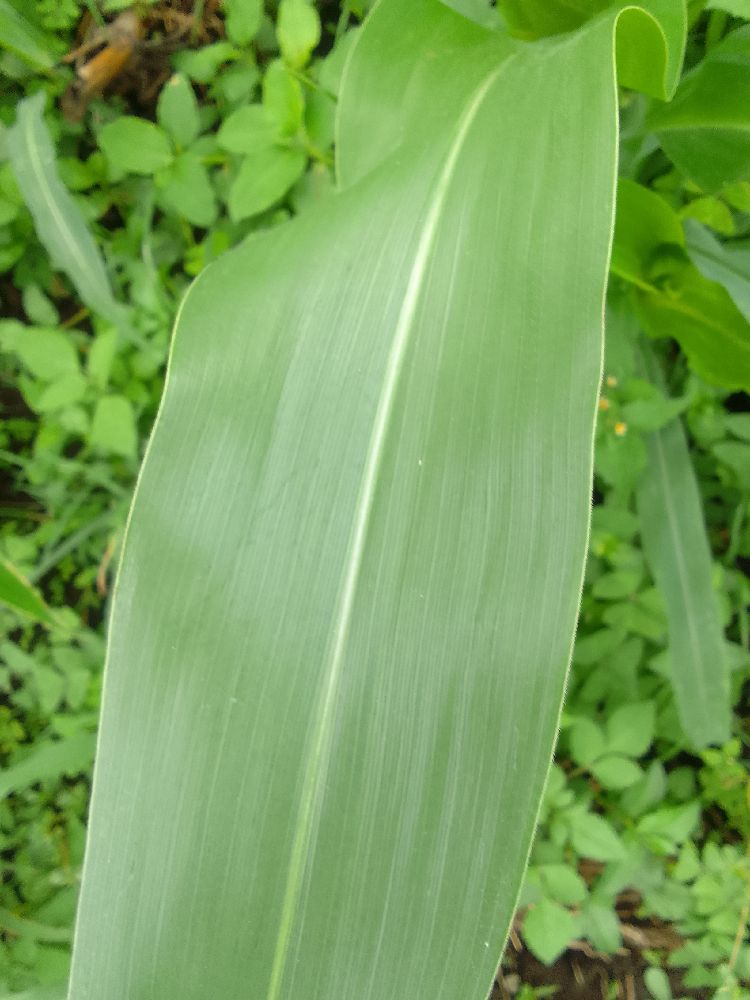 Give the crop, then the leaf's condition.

maize, healthy
